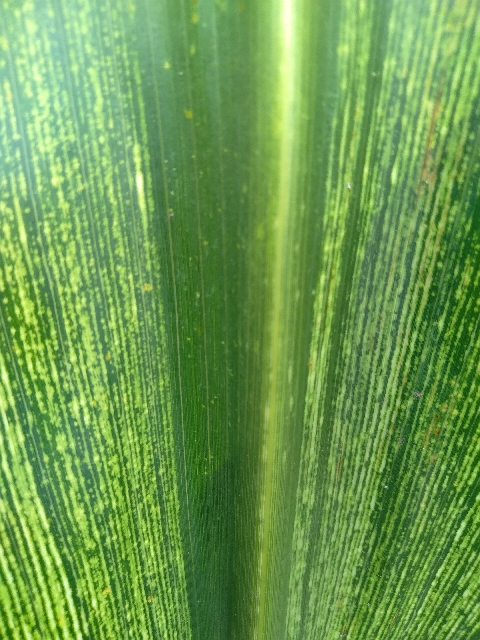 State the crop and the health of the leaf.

maize, maize streak virus
